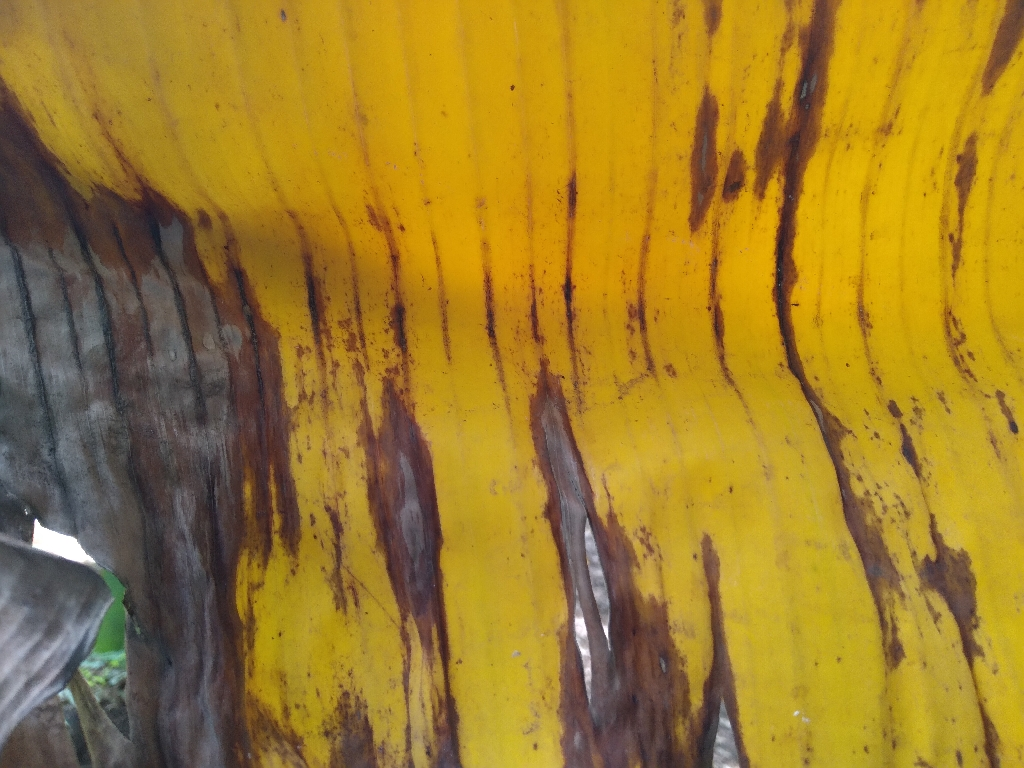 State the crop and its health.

banana, fusarium wilt race 1
